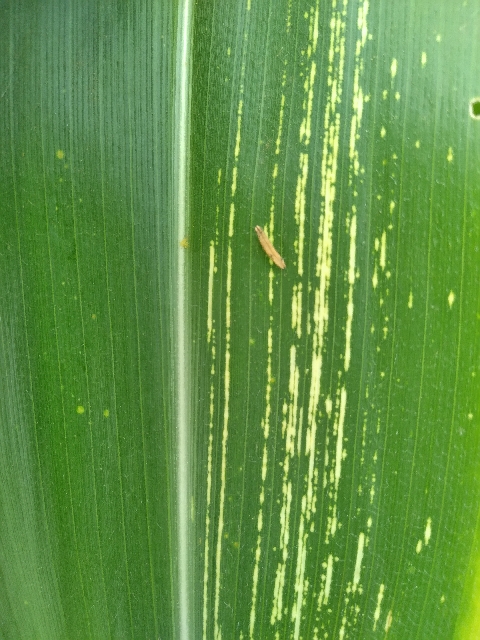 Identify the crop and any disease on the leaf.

maize, maize streak virus
